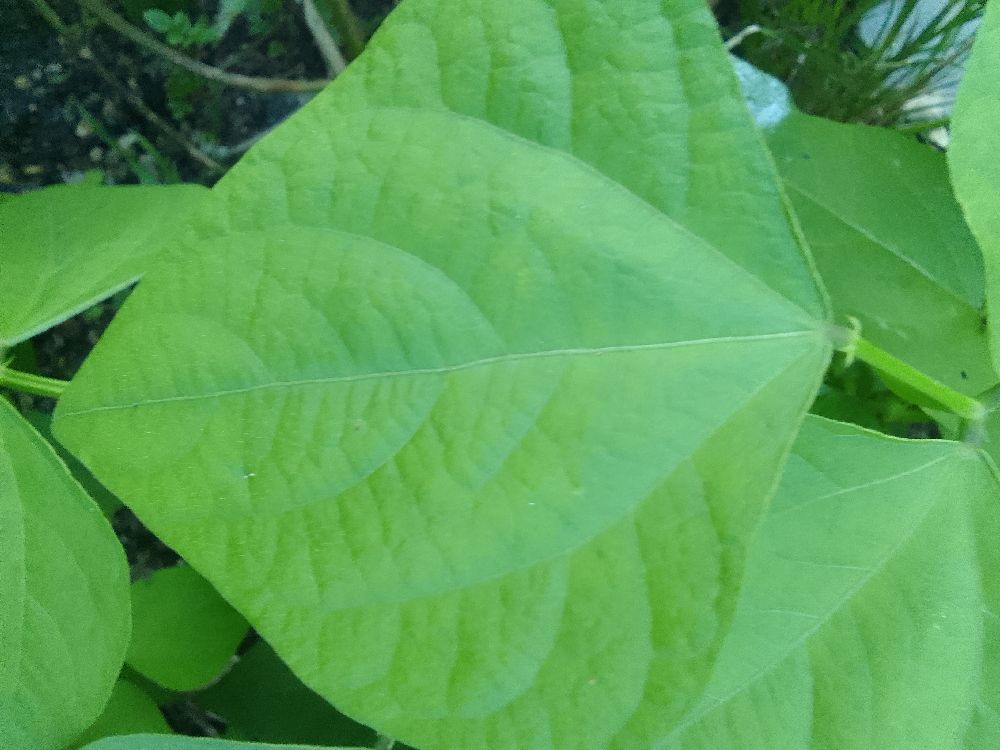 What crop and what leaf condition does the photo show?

common bean, healthy
